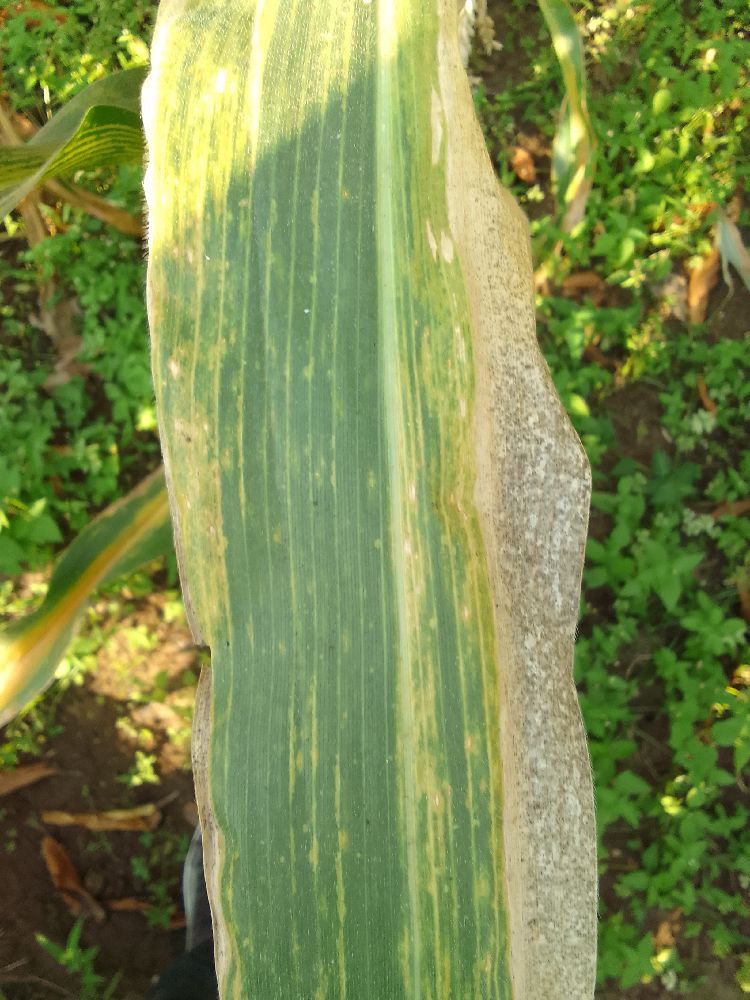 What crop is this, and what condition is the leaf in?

maize, maize lethal necrosis
